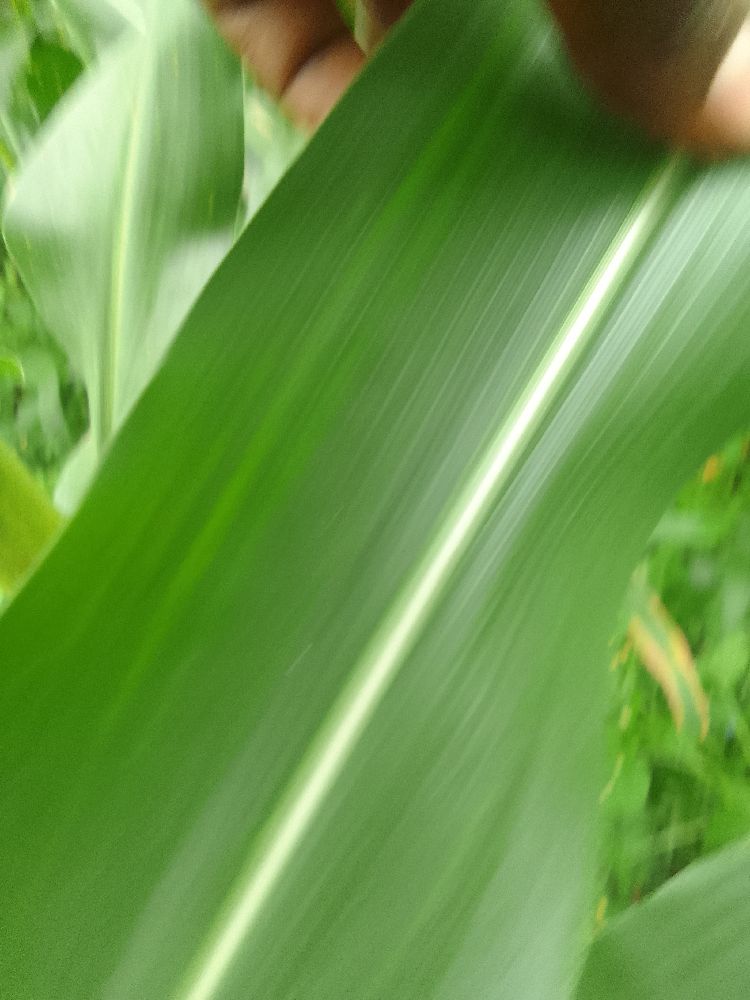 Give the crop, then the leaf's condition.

maize, healthy
